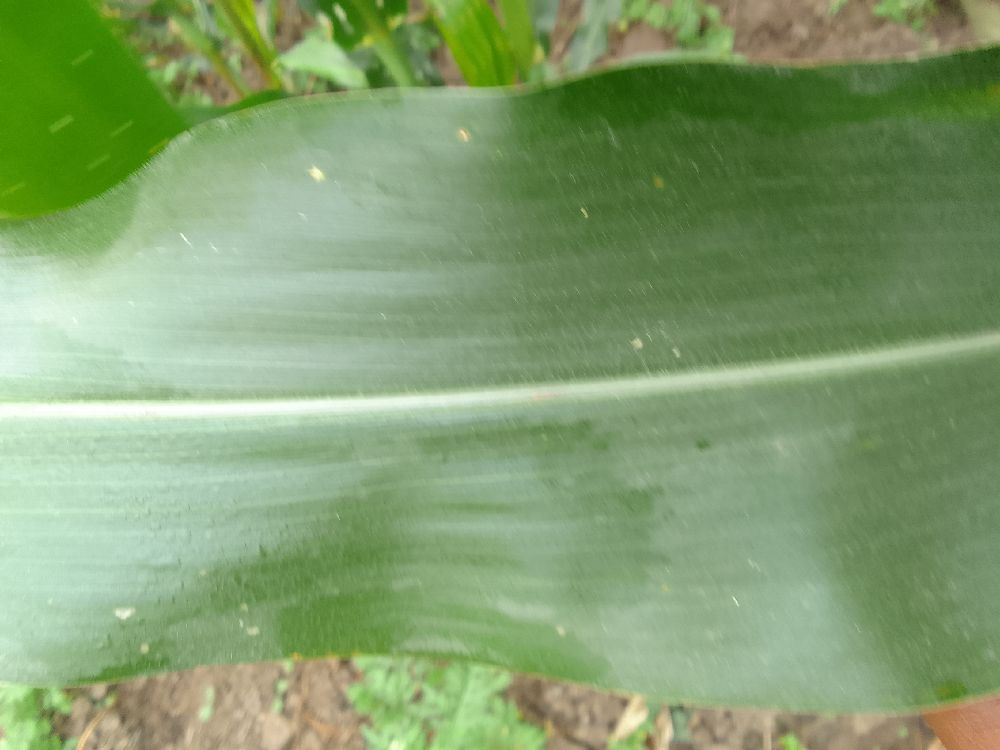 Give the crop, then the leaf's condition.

maize, healthy
